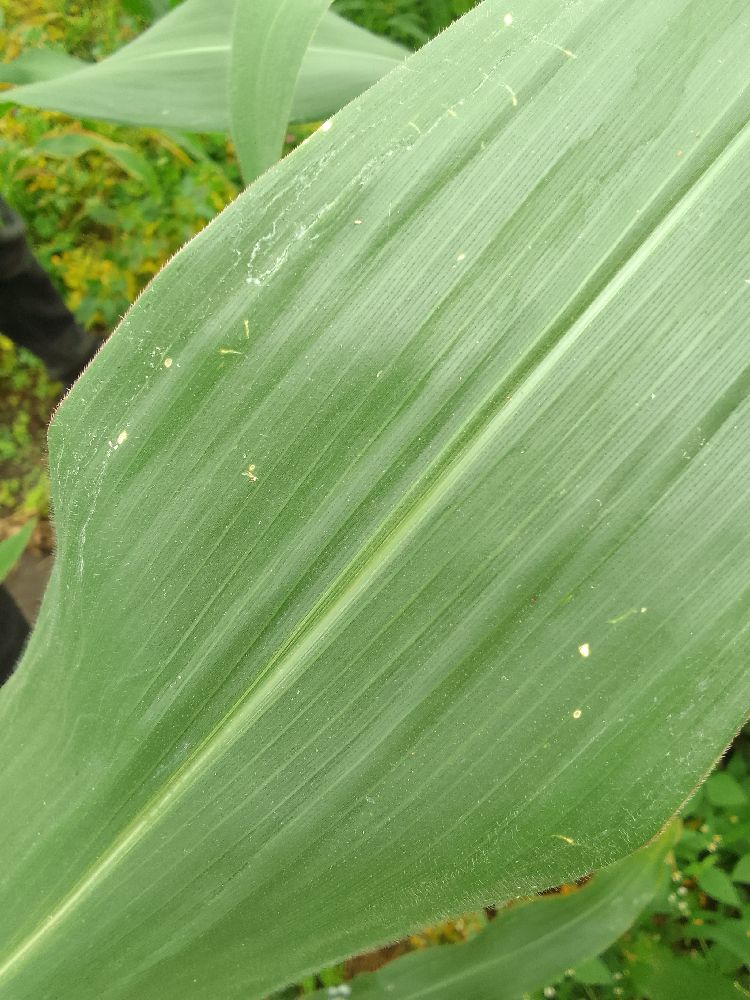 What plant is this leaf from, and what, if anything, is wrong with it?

maize, healthy
